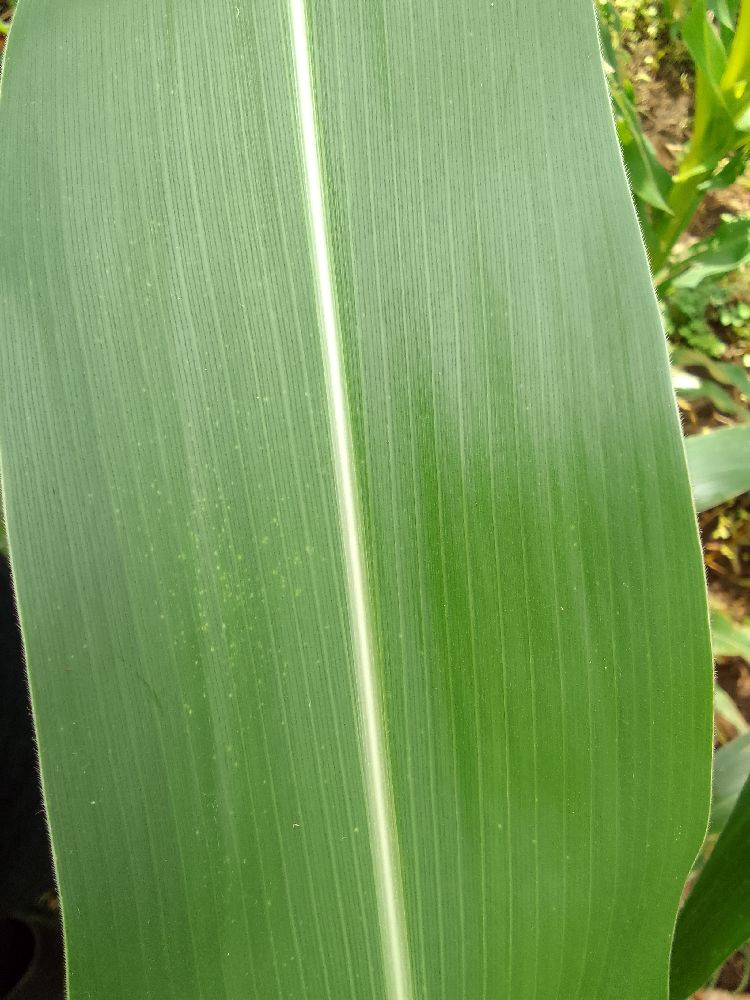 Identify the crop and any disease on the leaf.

maize, healthy
